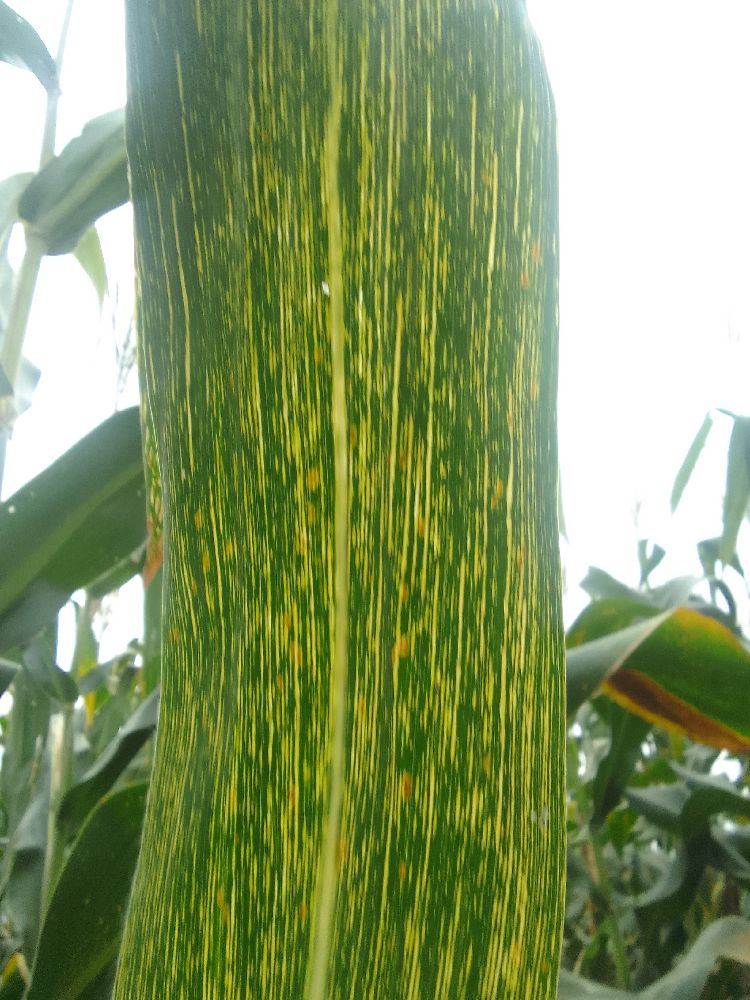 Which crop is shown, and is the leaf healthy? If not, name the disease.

maize, maize streak virus
